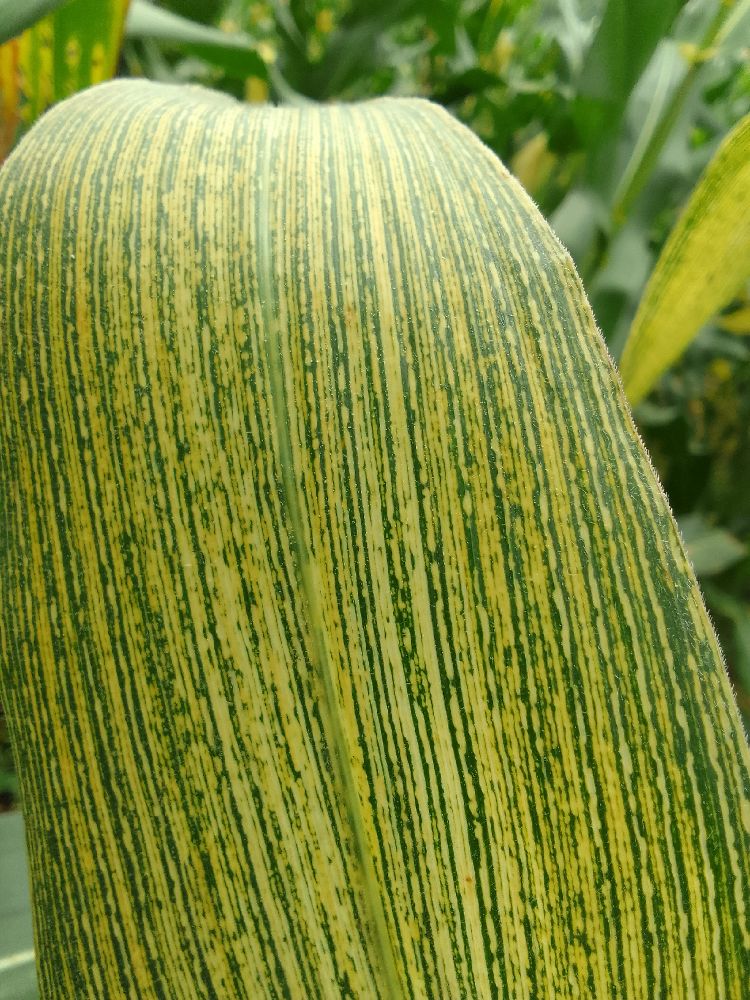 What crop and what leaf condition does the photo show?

maize, maize streak virus
